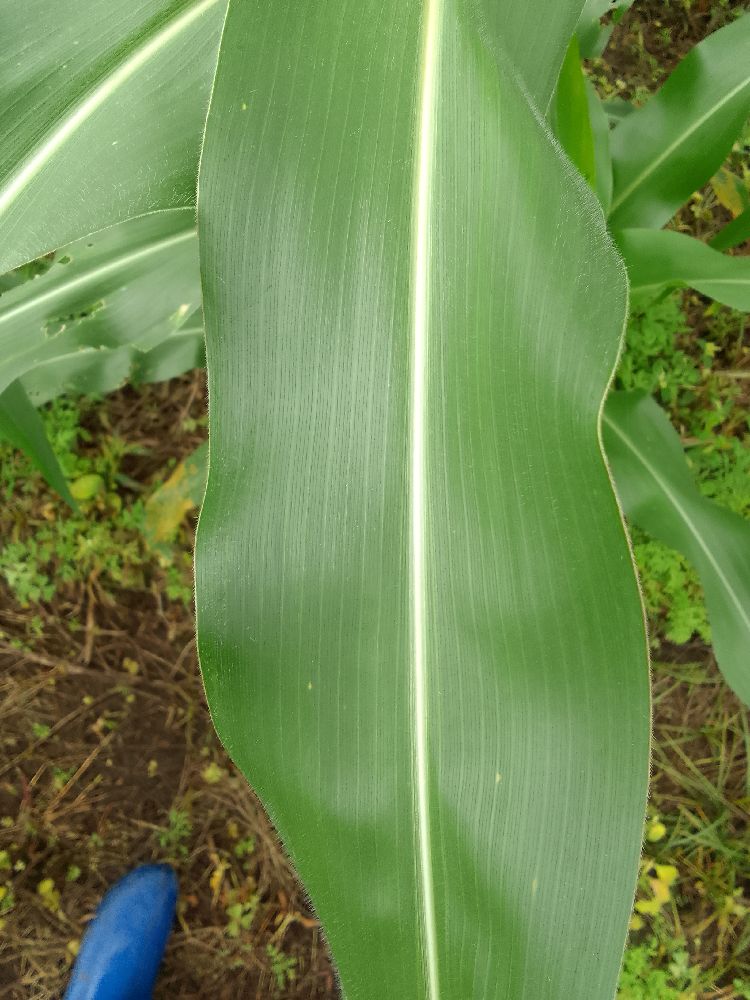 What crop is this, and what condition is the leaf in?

maize, healthy
